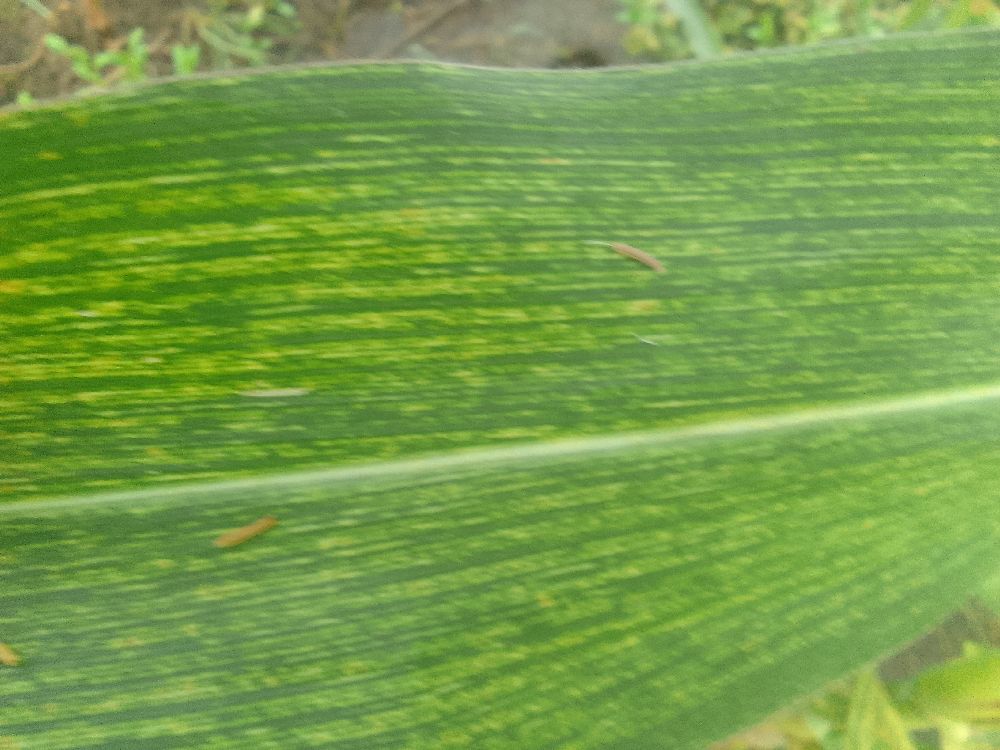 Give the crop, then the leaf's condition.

maize, maize streak virus
